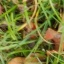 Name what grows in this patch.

grass
